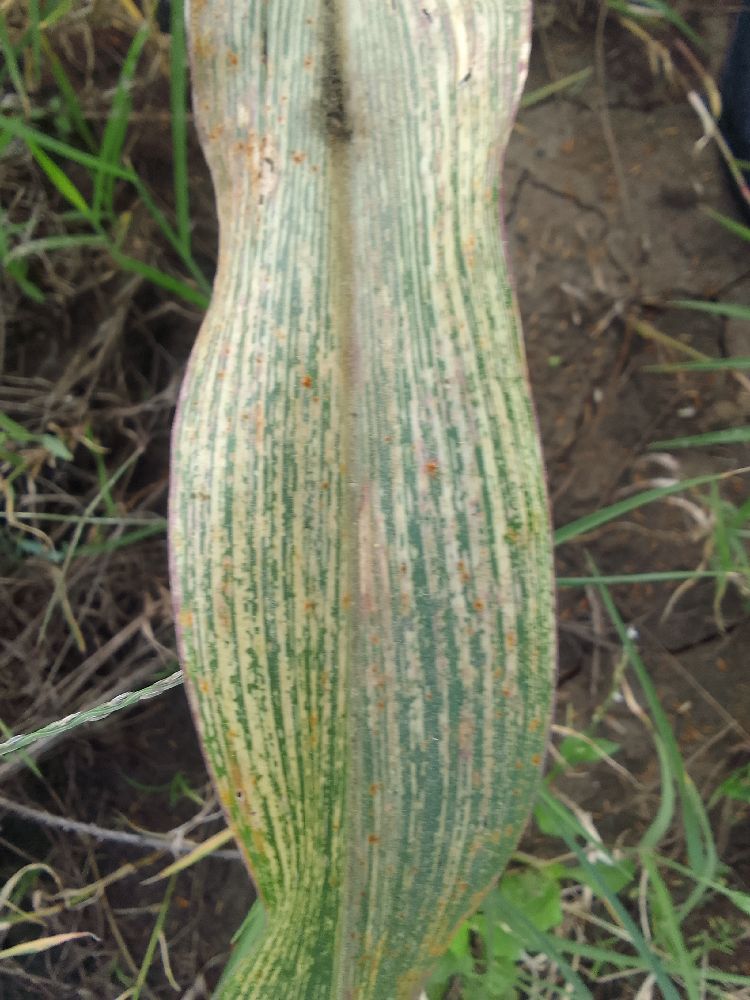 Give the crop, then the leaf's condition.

maize, maize streak virus
